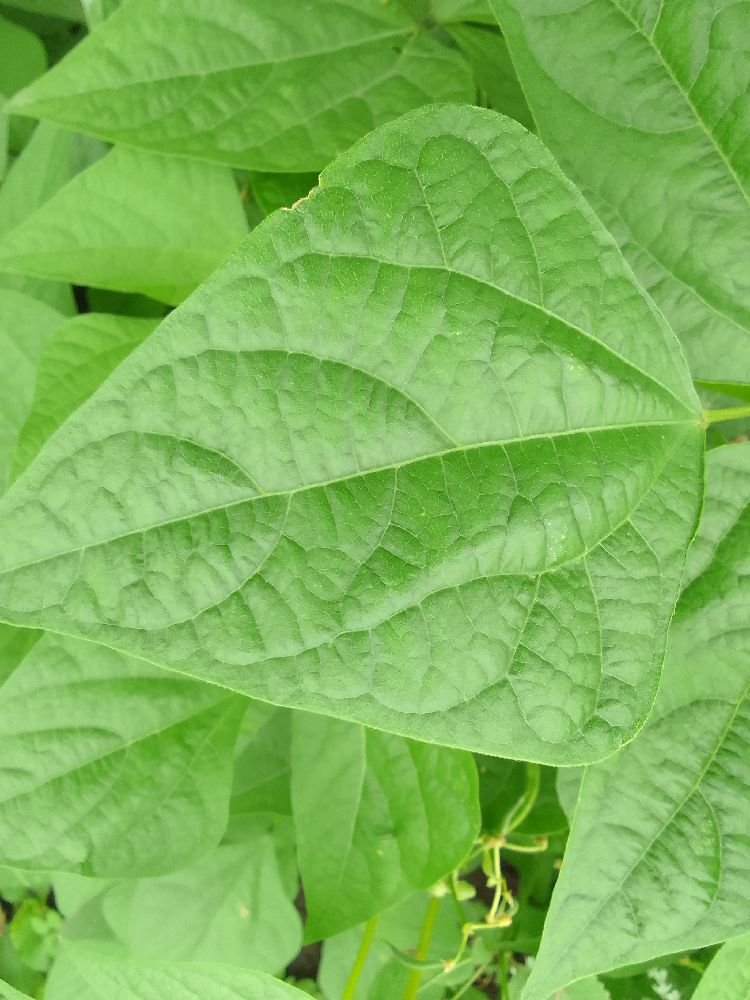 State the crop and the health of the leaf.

common bean, healthy
